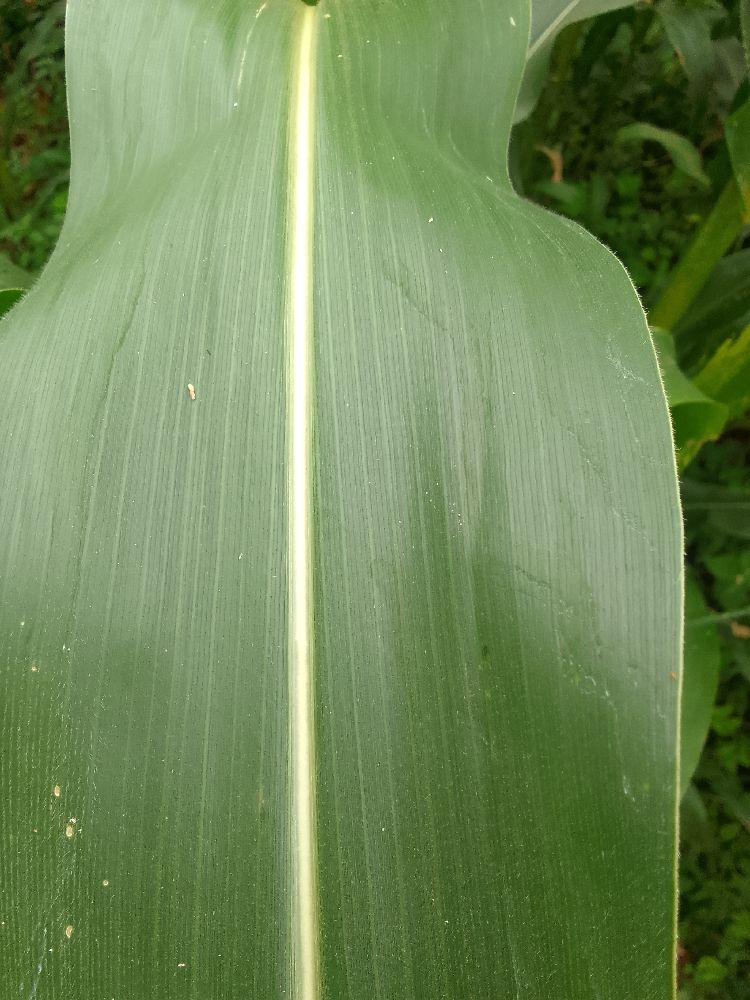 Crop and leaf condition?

maize, healthy
